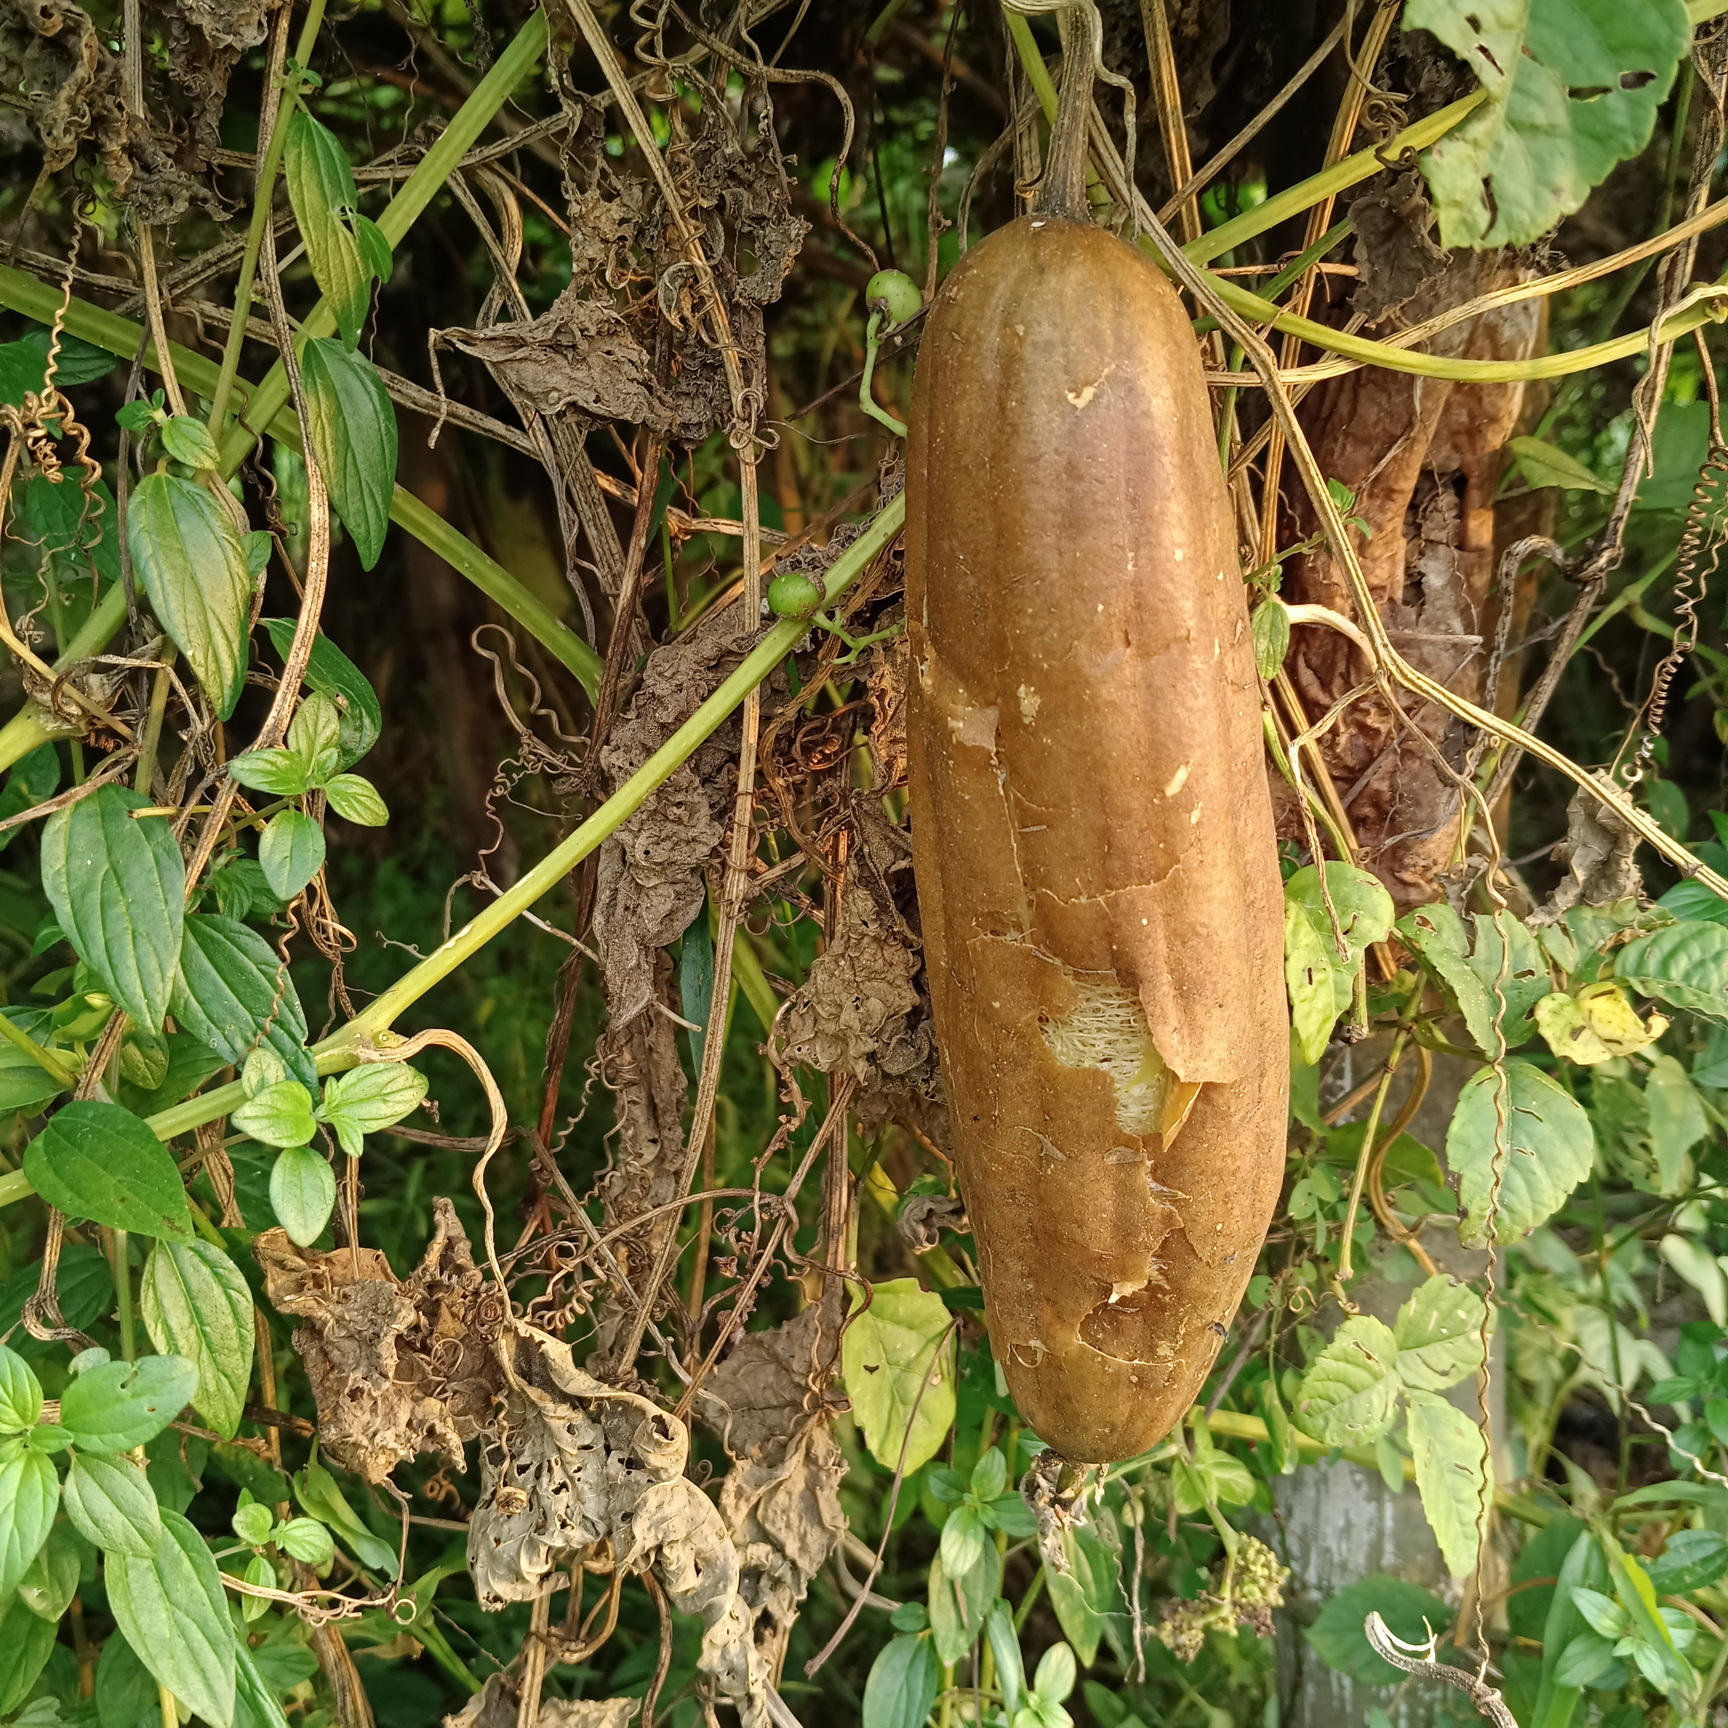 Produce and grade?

luffa, faulty
